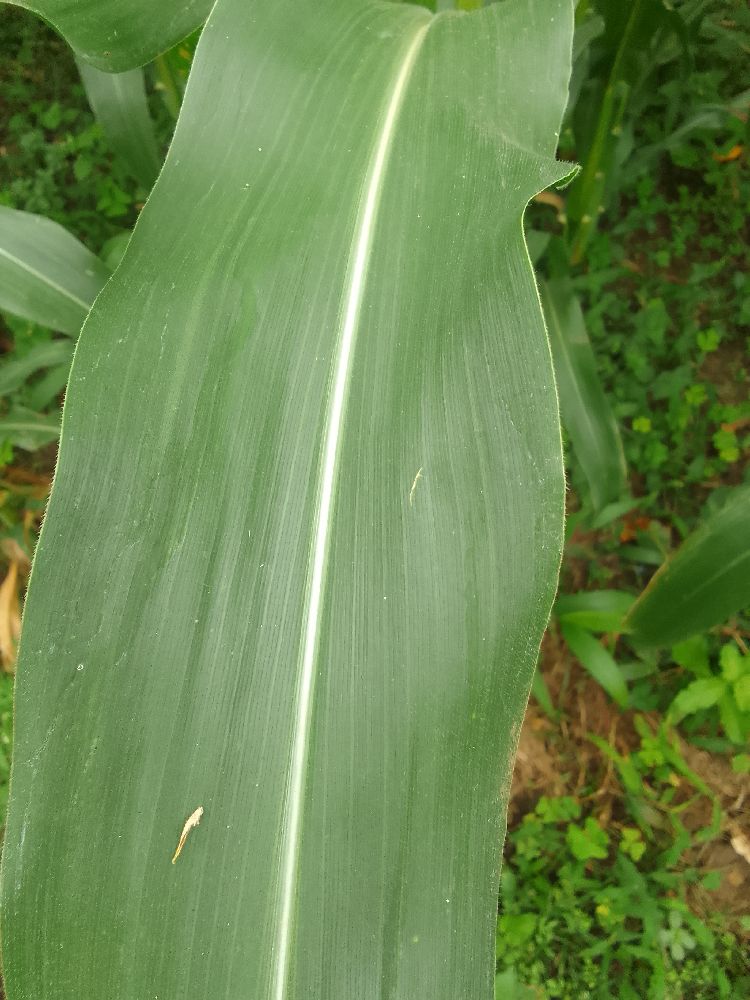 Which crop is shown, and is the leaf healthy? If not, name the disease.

maize, healthy
